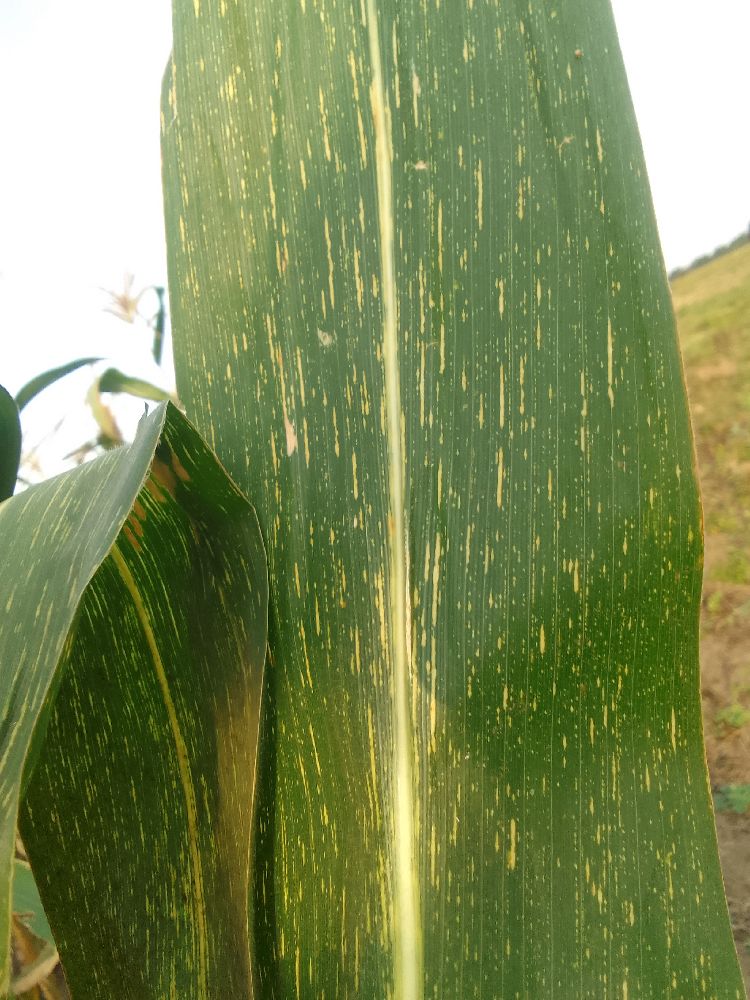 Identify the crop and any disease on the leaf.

maize, maize streak virus
